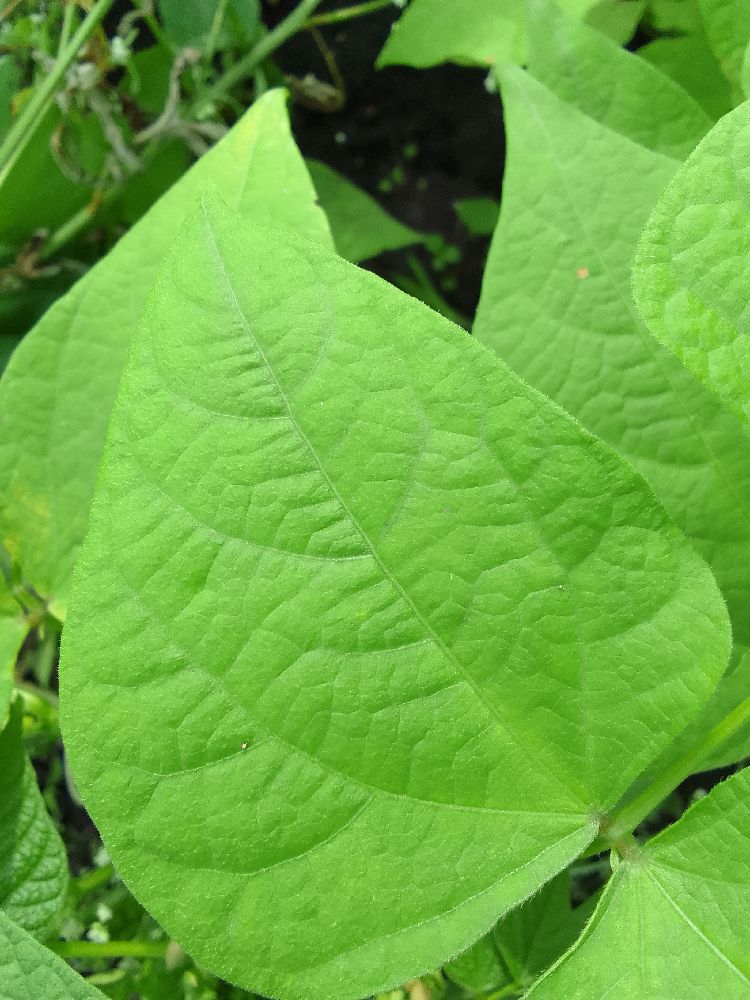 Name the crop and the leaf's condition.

common bean, healthy
